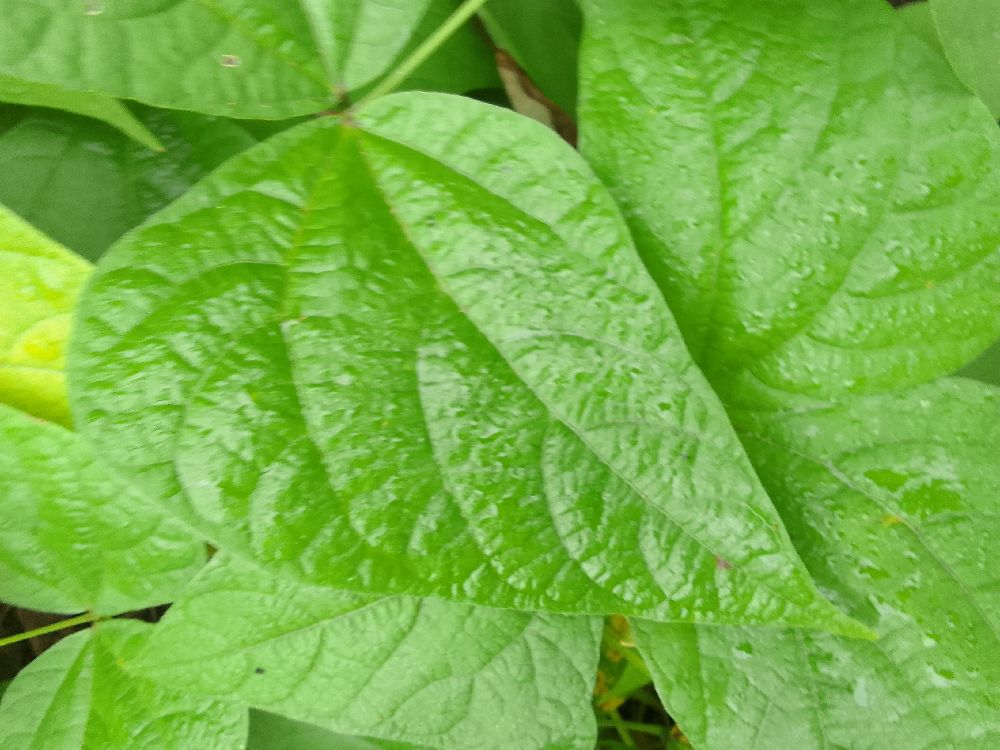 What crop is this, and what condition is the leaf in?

common bean, healthy
